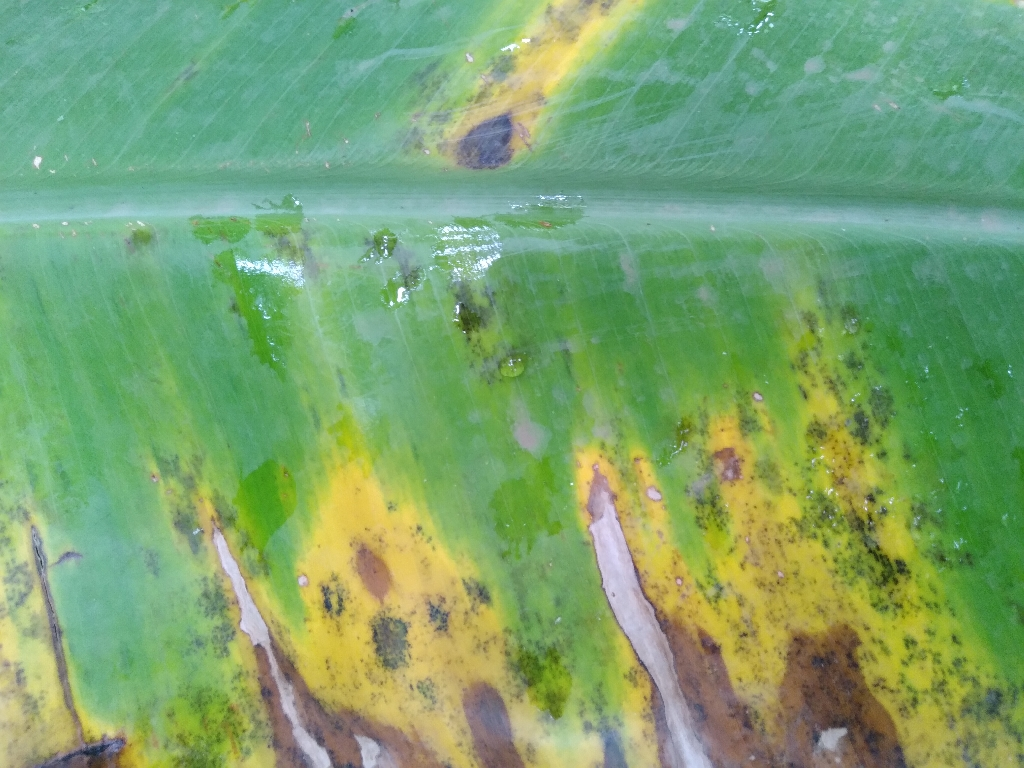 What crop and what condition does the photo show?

banana, black sigatoka
